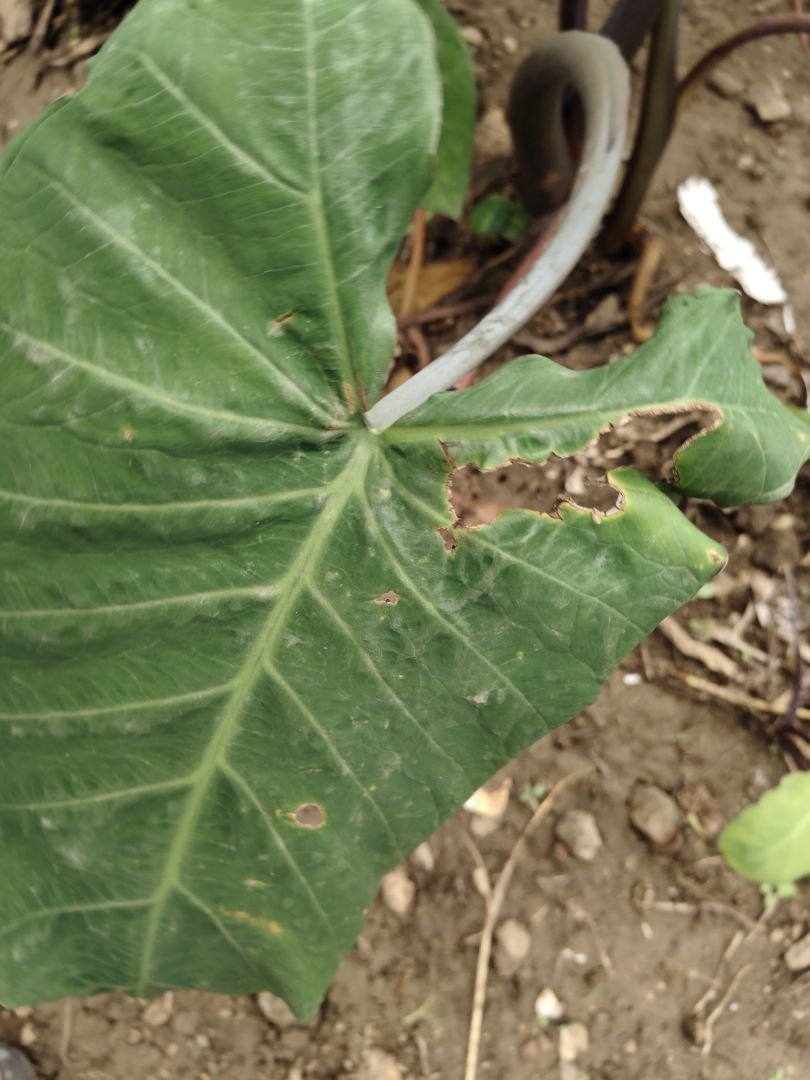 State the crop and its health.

taro, leaf blight
